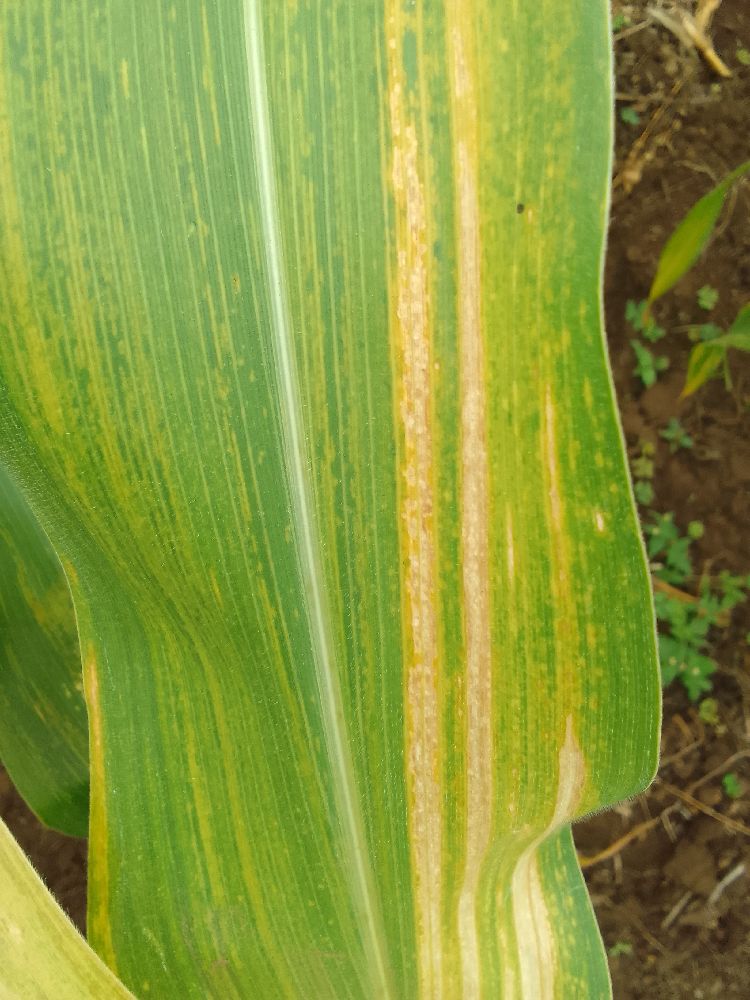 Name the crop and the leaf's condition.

maize, maize lethal necrosis
